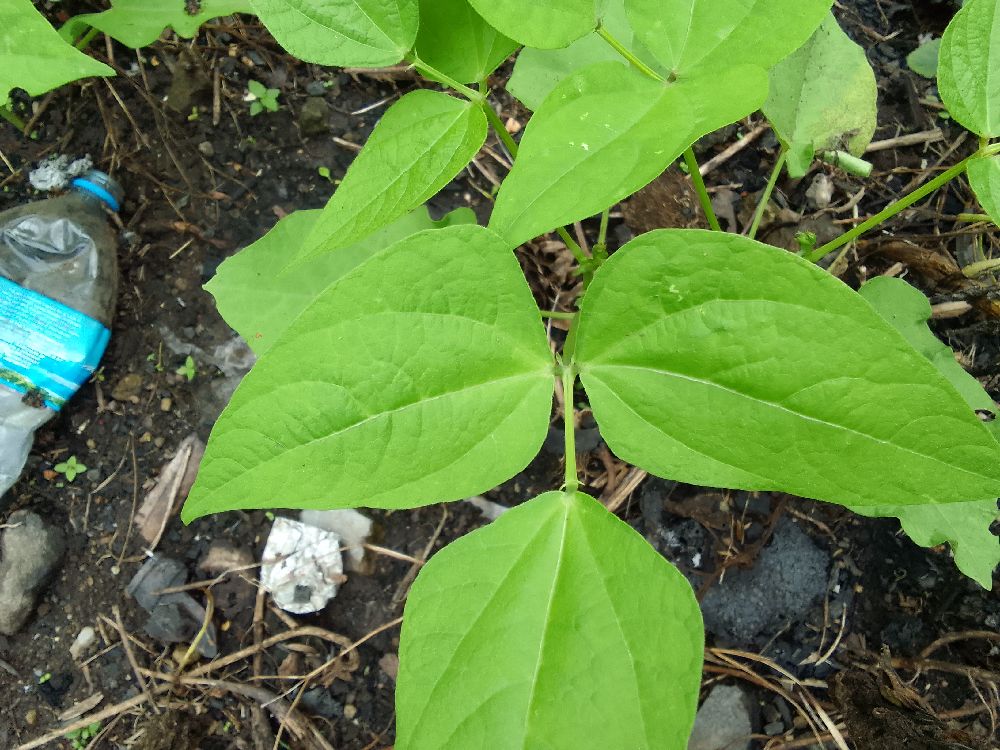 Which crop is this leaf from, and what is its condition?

common bean, healthy
